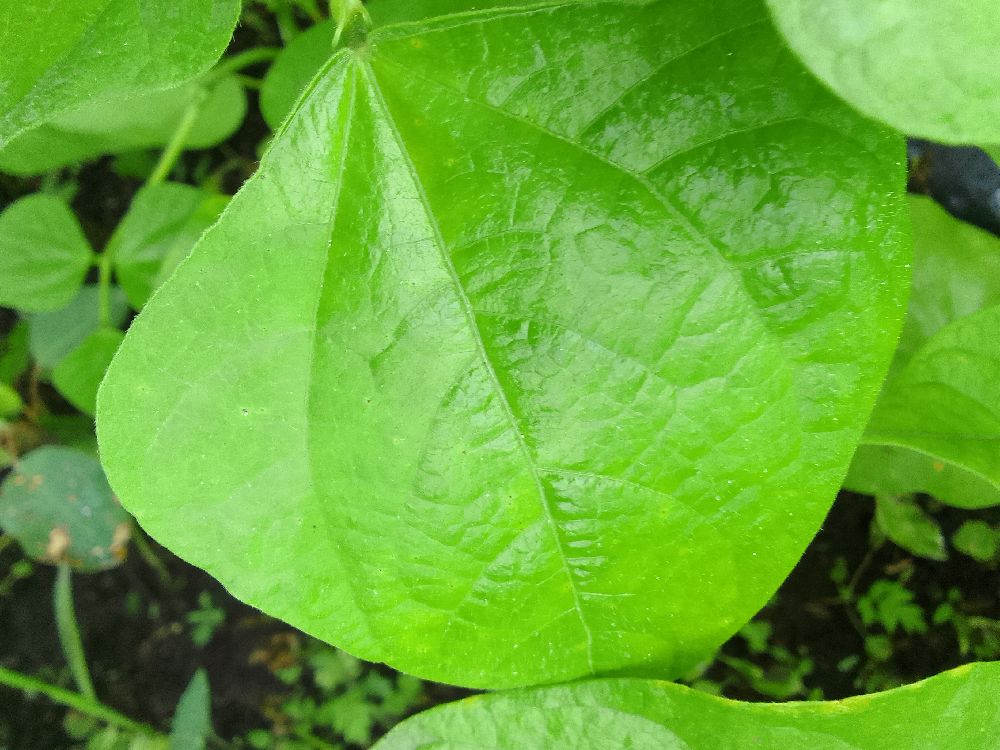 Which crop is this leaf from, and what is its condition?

common bean, healthy
